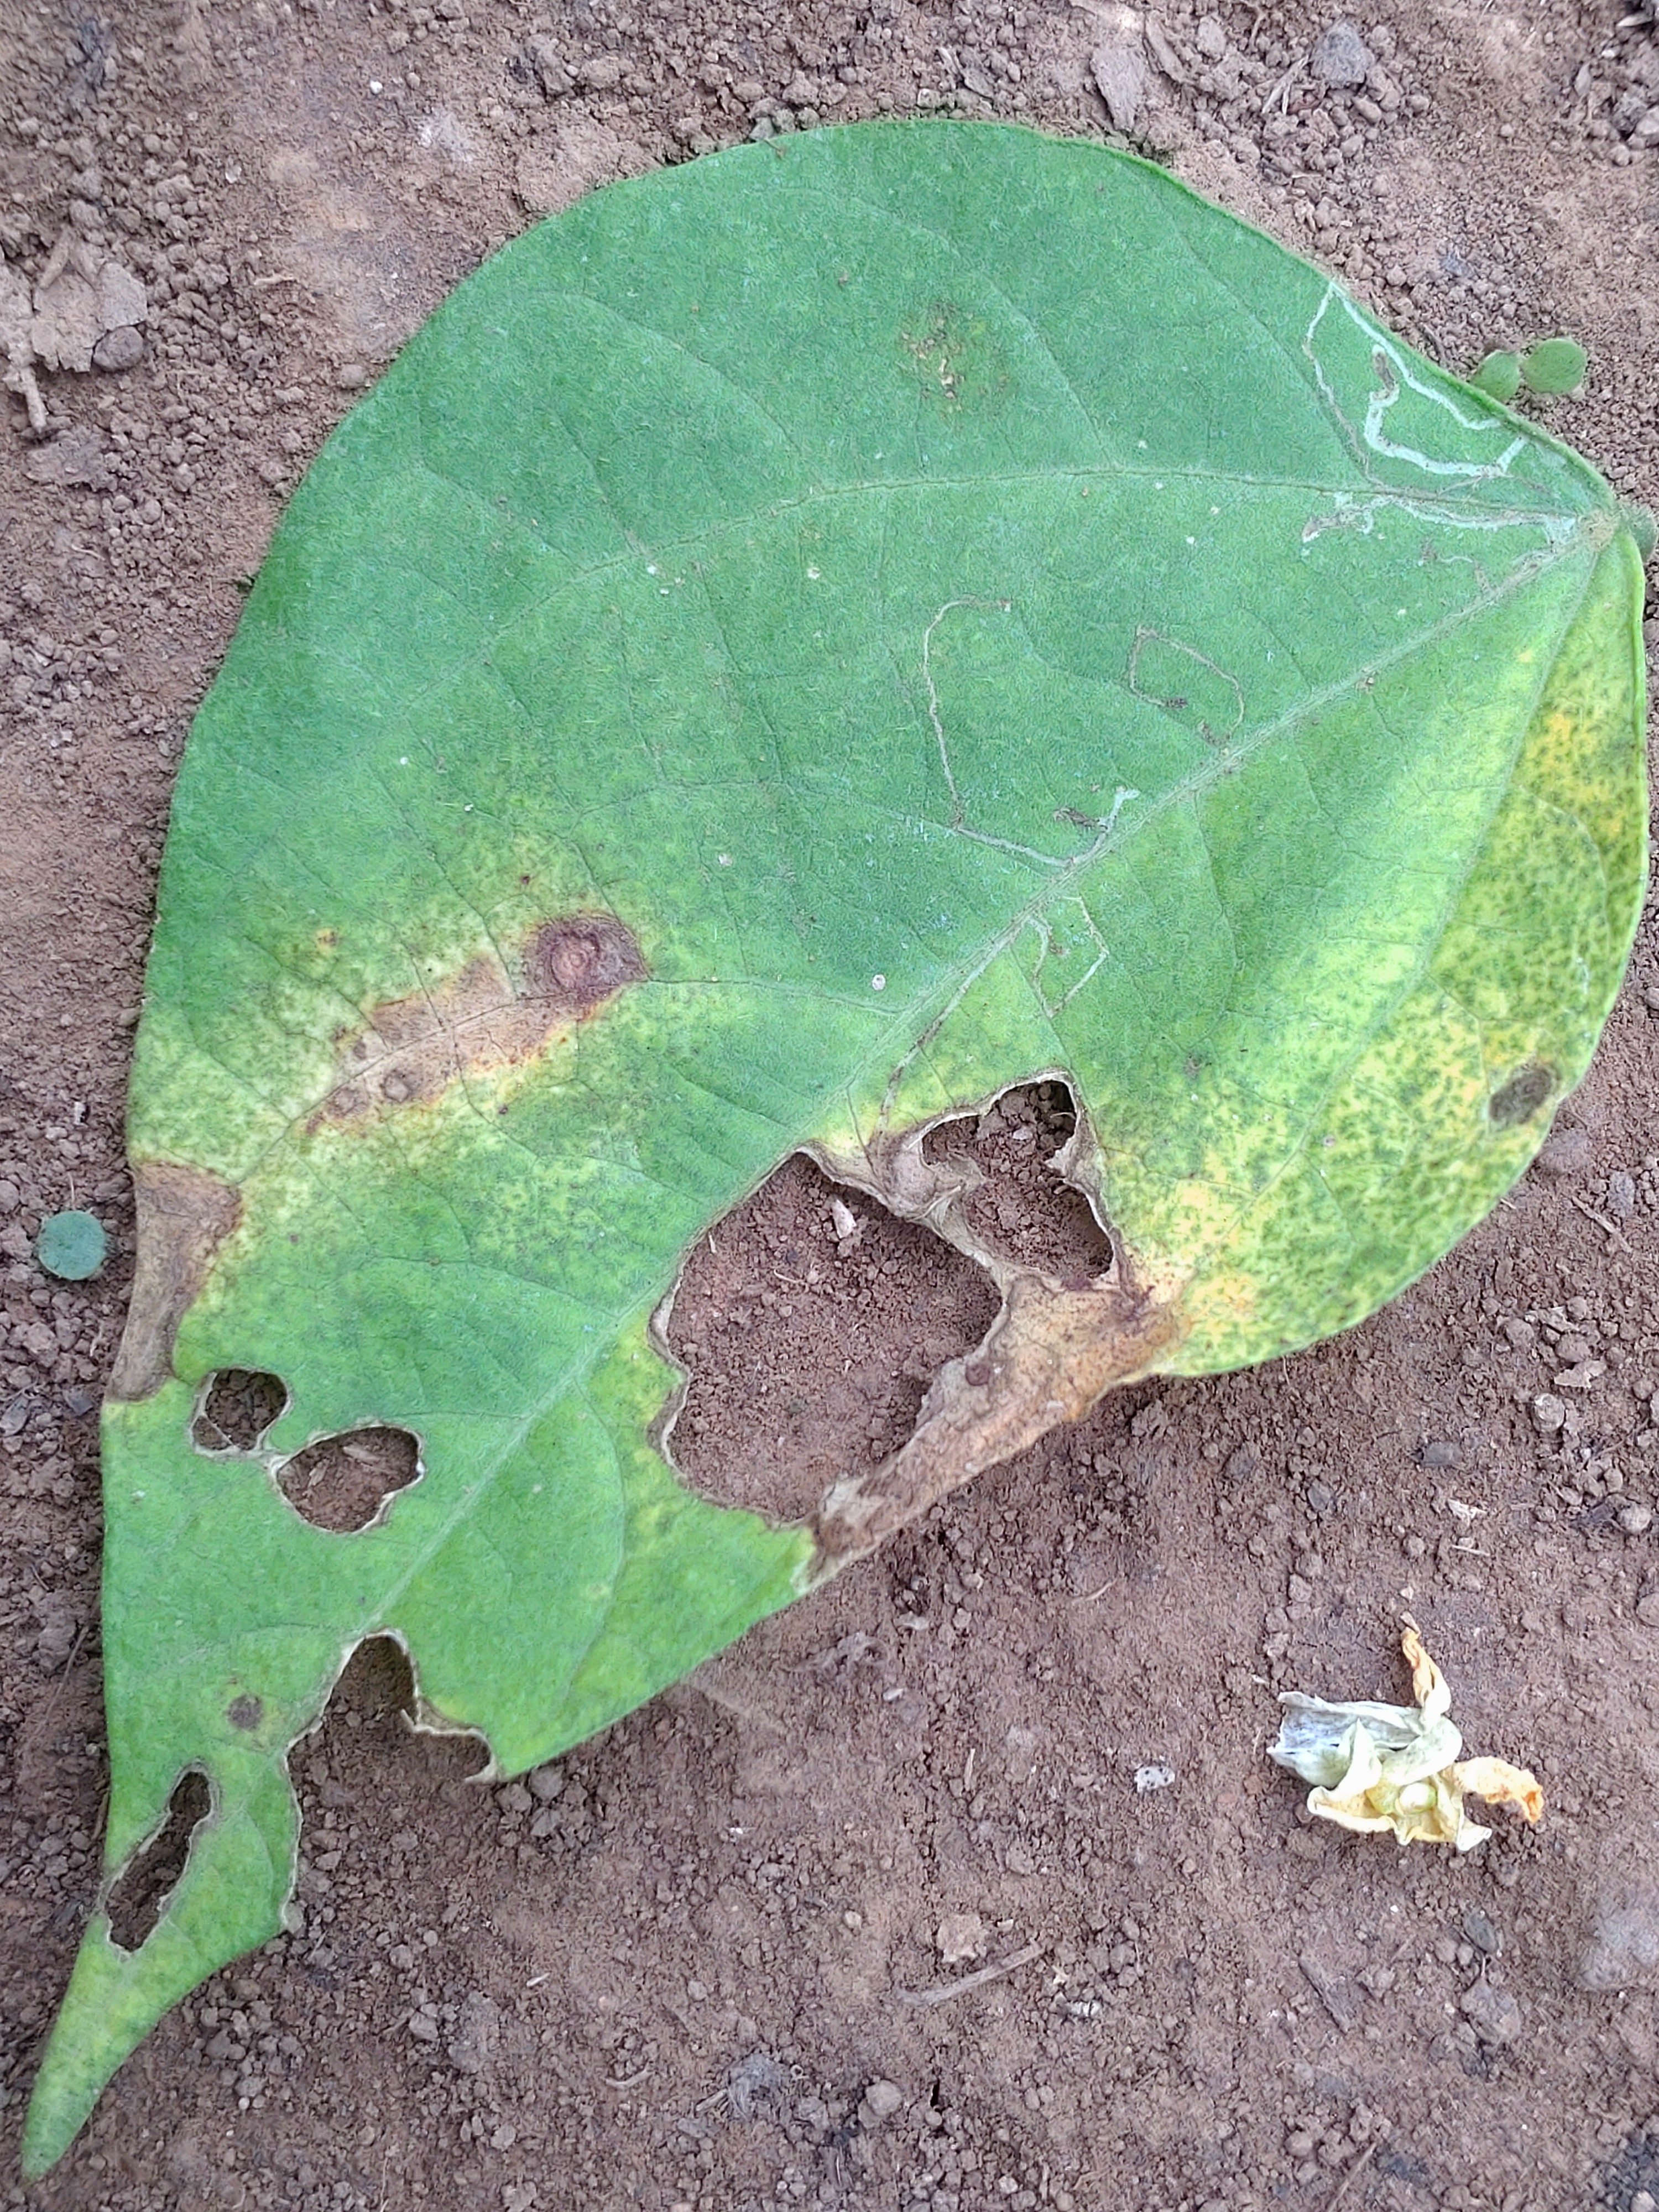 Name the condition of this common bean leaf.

anthracnose
